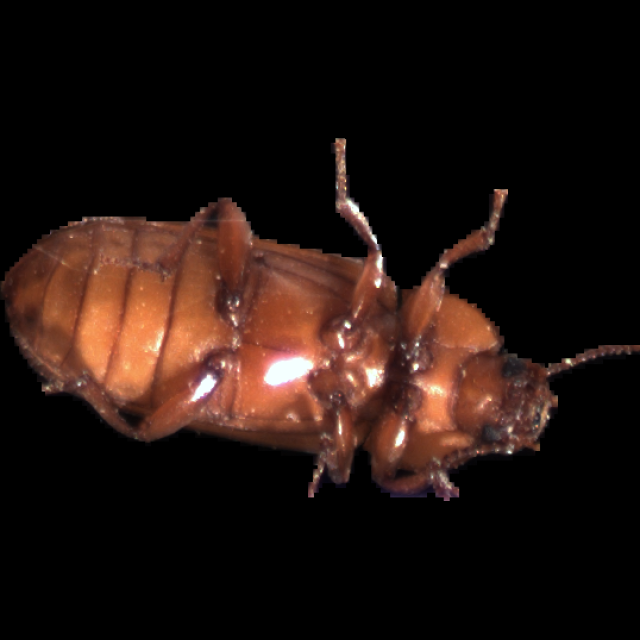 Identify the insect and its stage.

mealworm beetle
